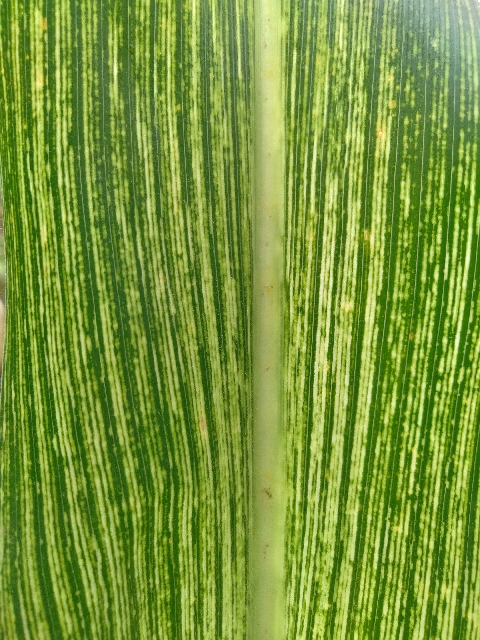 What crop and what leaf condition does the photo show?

maize, maize streak virus
